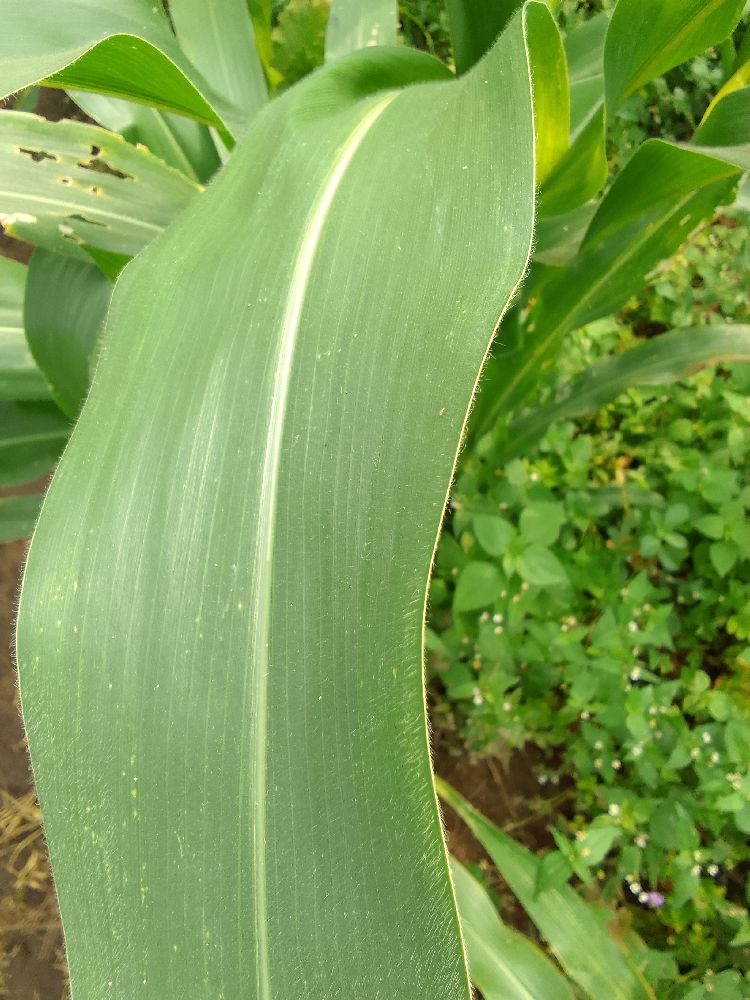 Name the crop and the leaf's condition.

maize, healthy
